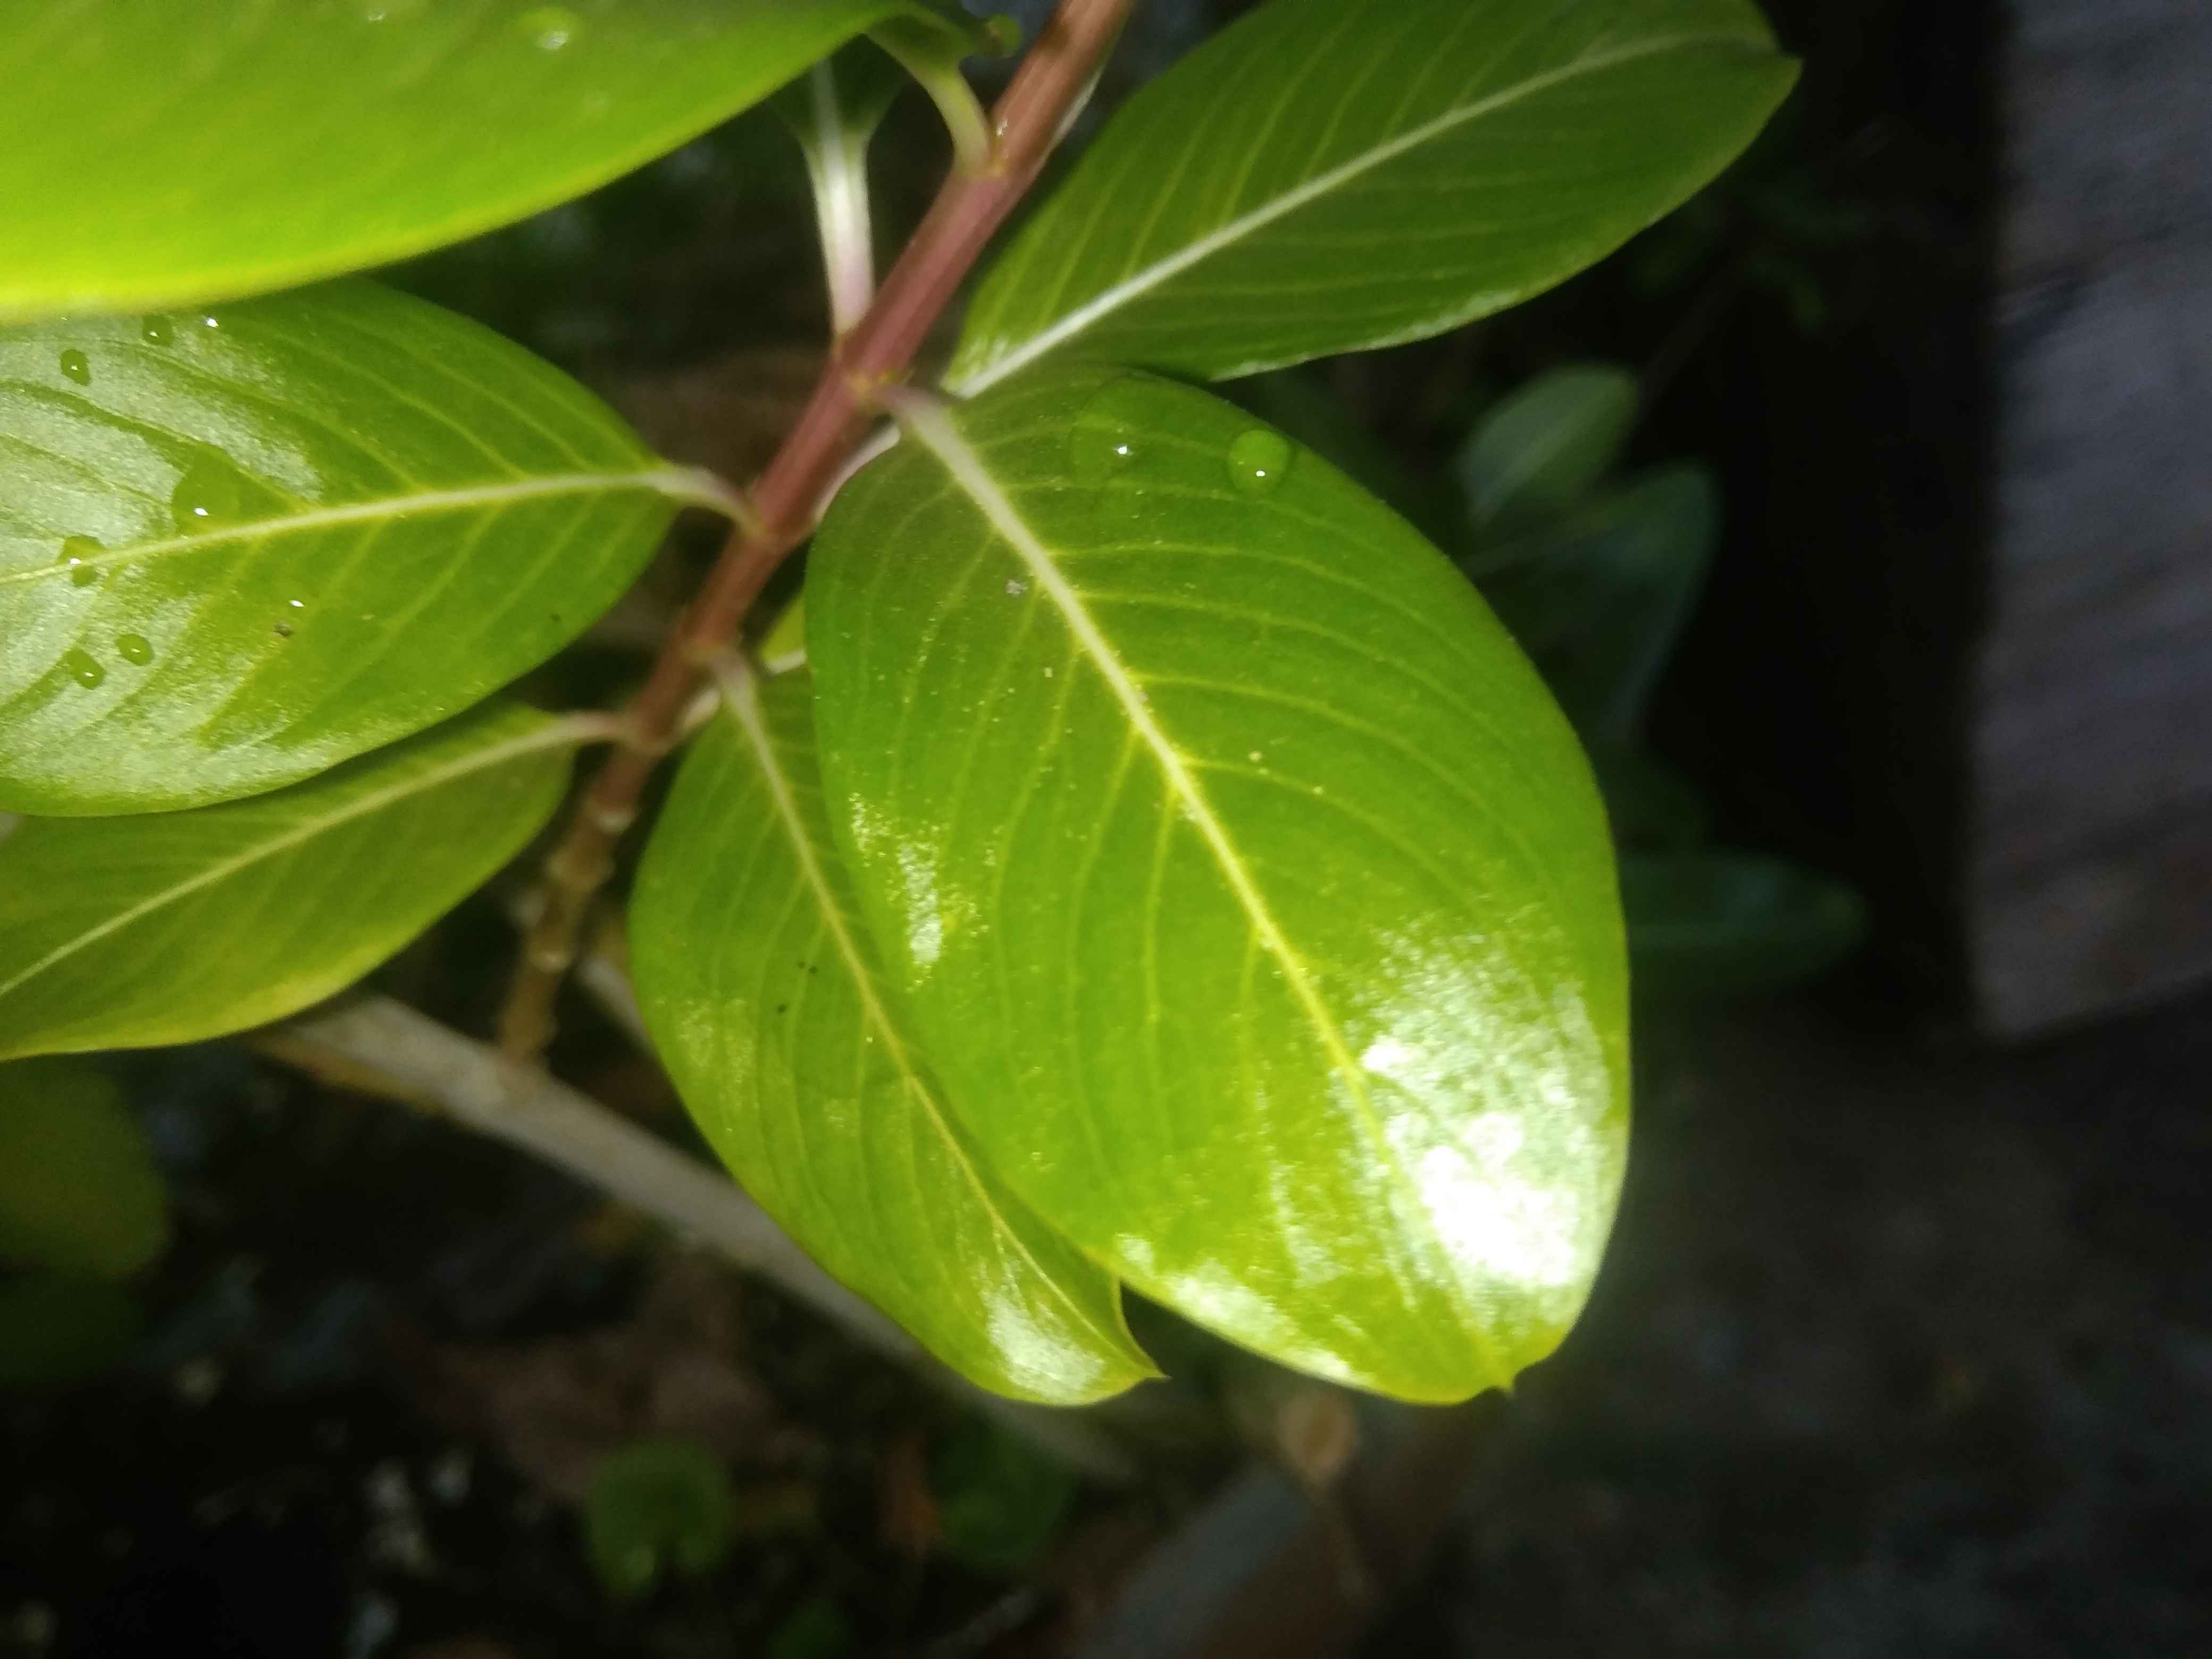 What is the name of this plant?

rose periwinkle
